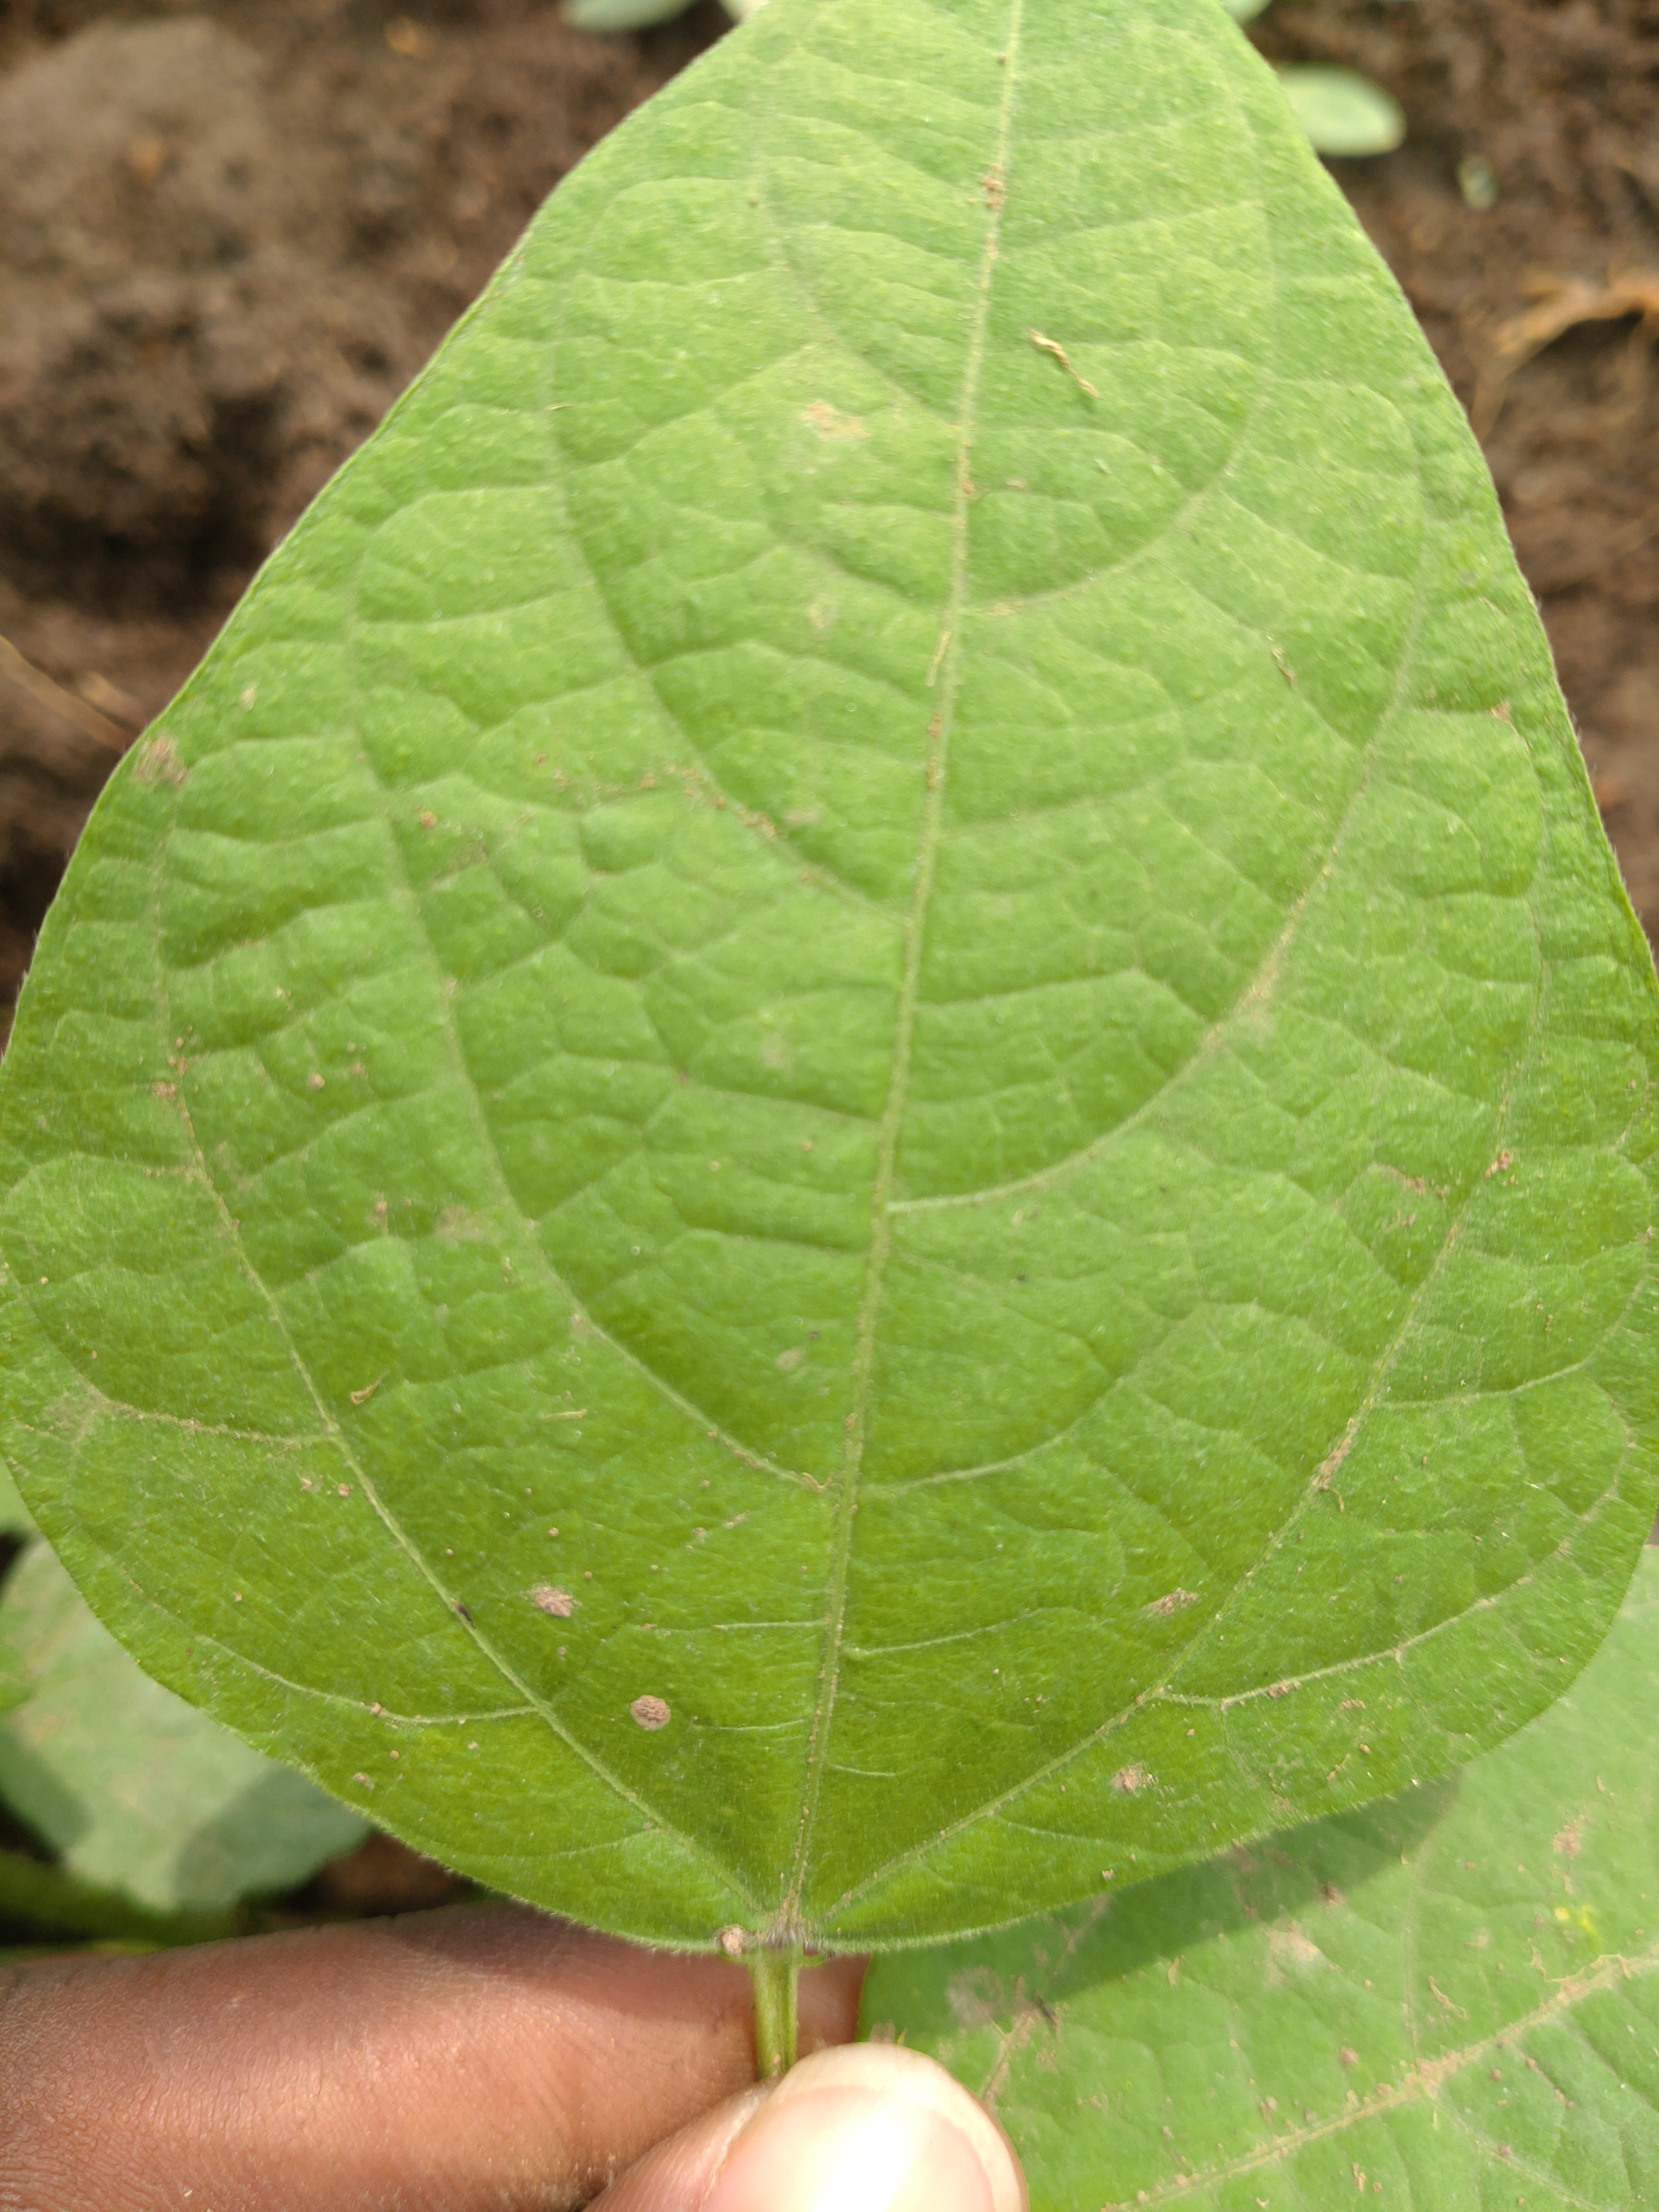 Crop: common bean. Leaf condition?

healthy
